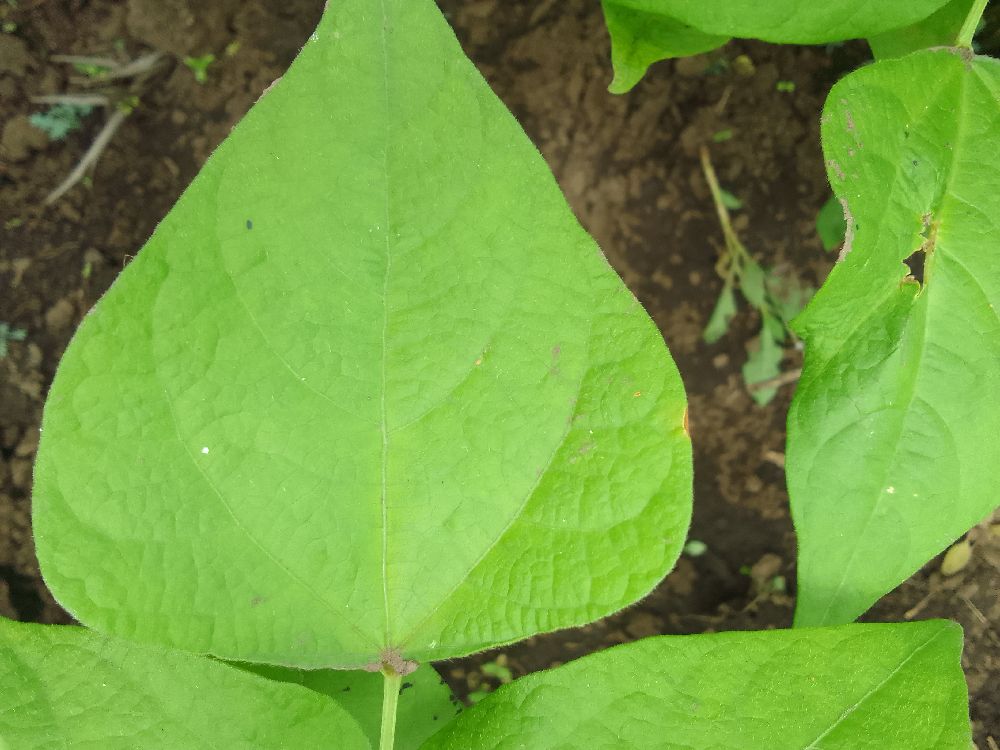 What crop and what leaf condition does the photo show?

common bean, healthy
